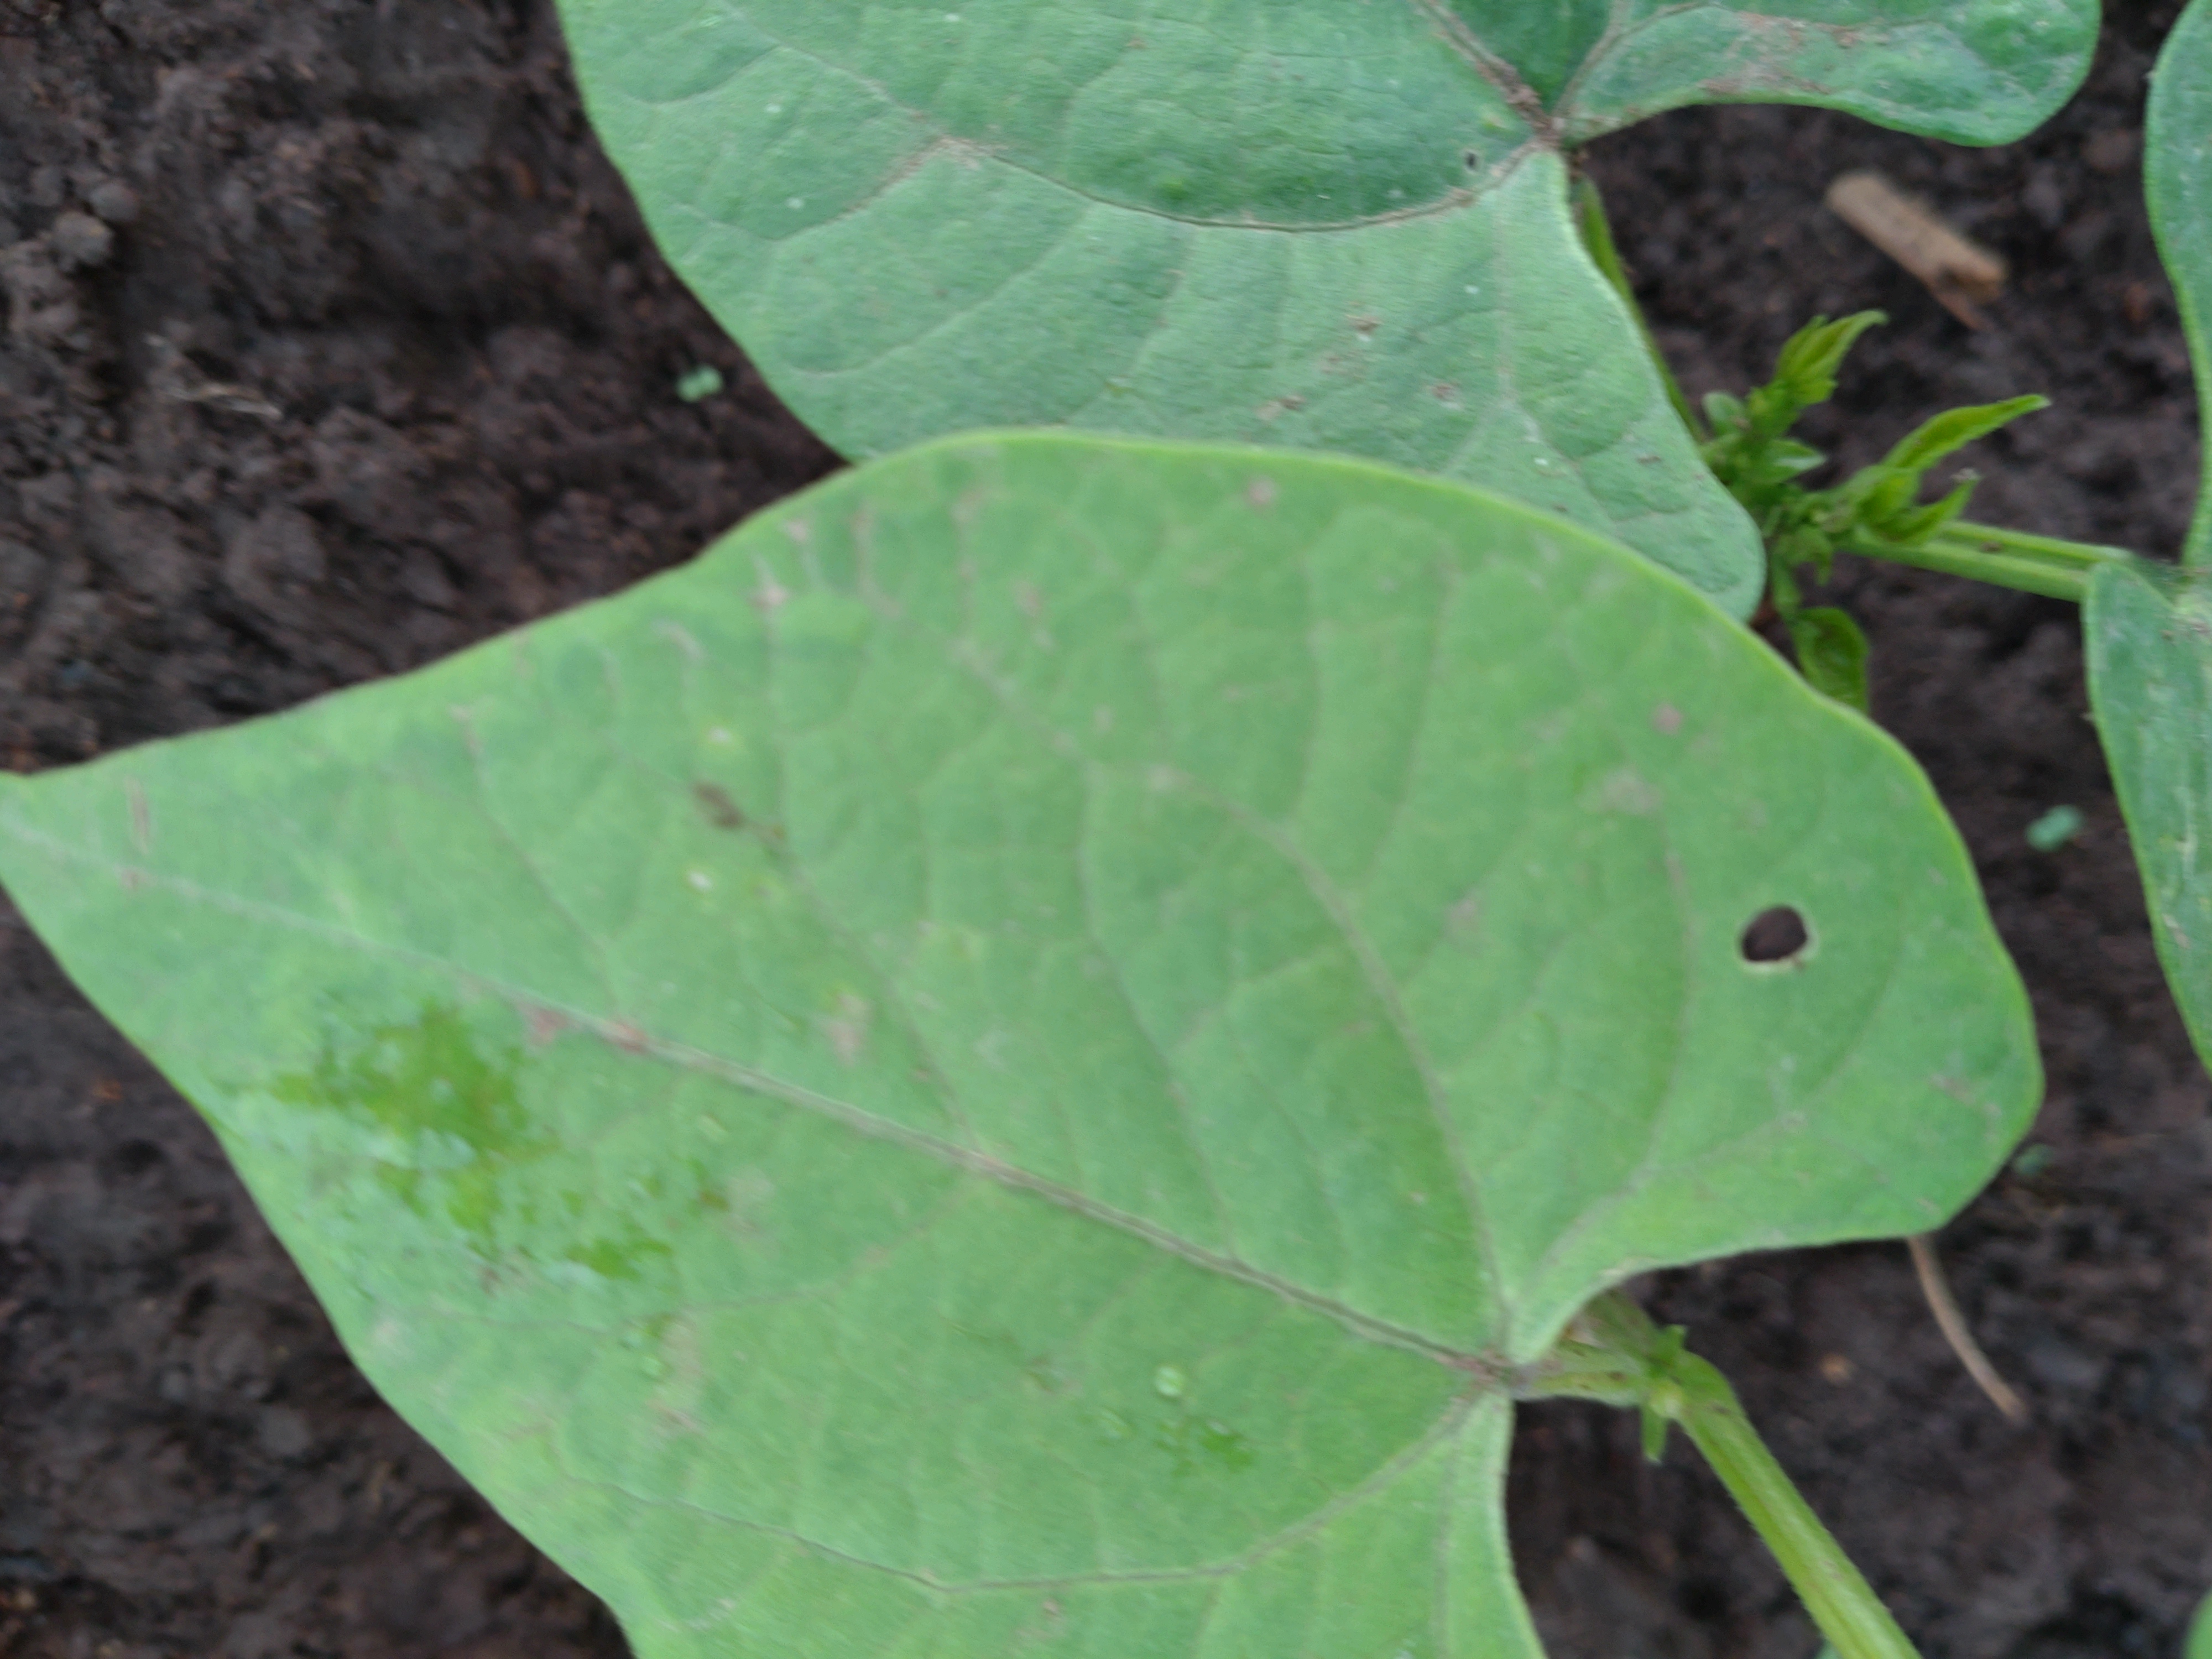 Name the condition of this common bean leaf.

healthy
